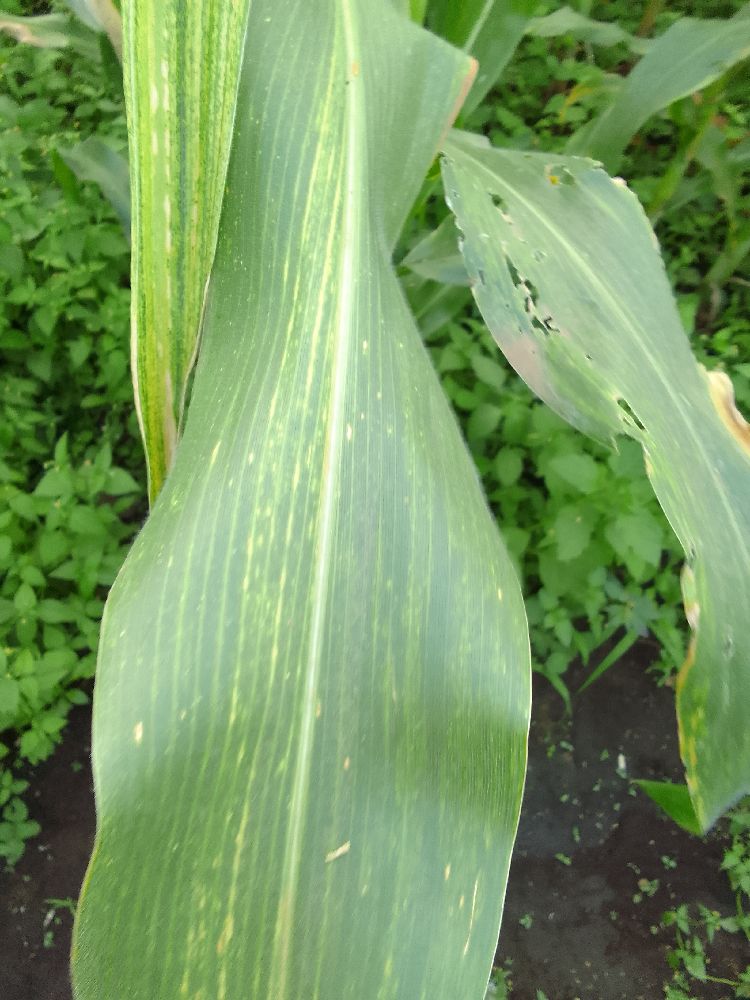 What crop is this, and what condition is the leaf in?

maize, maize lethal necrosis
